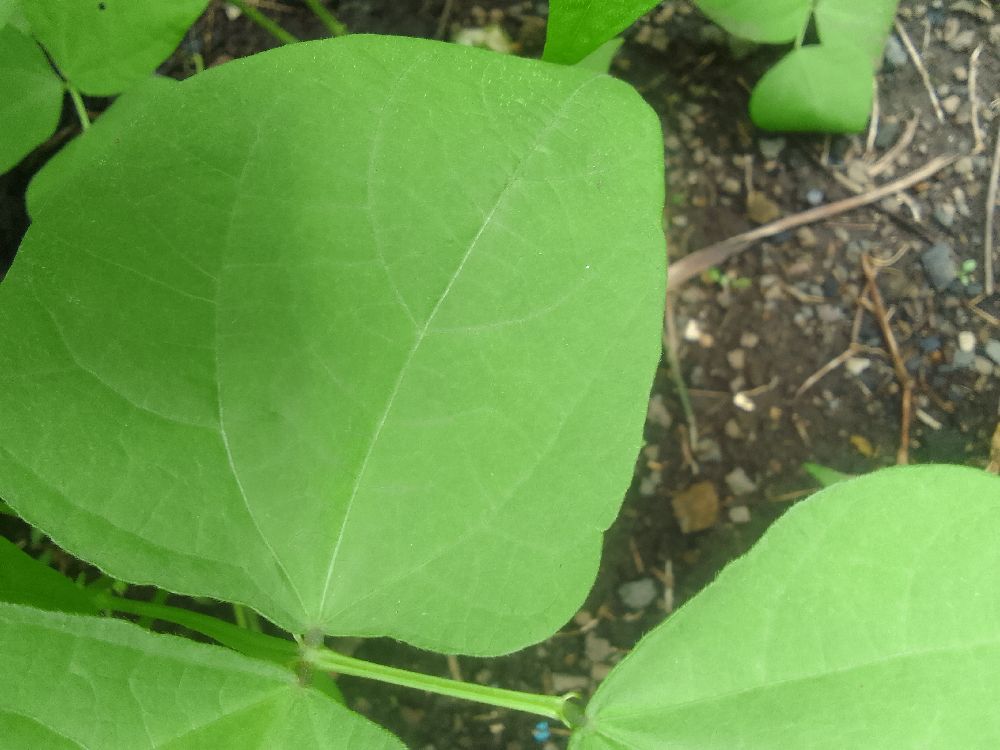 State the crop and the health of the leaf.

common bean, healthy
